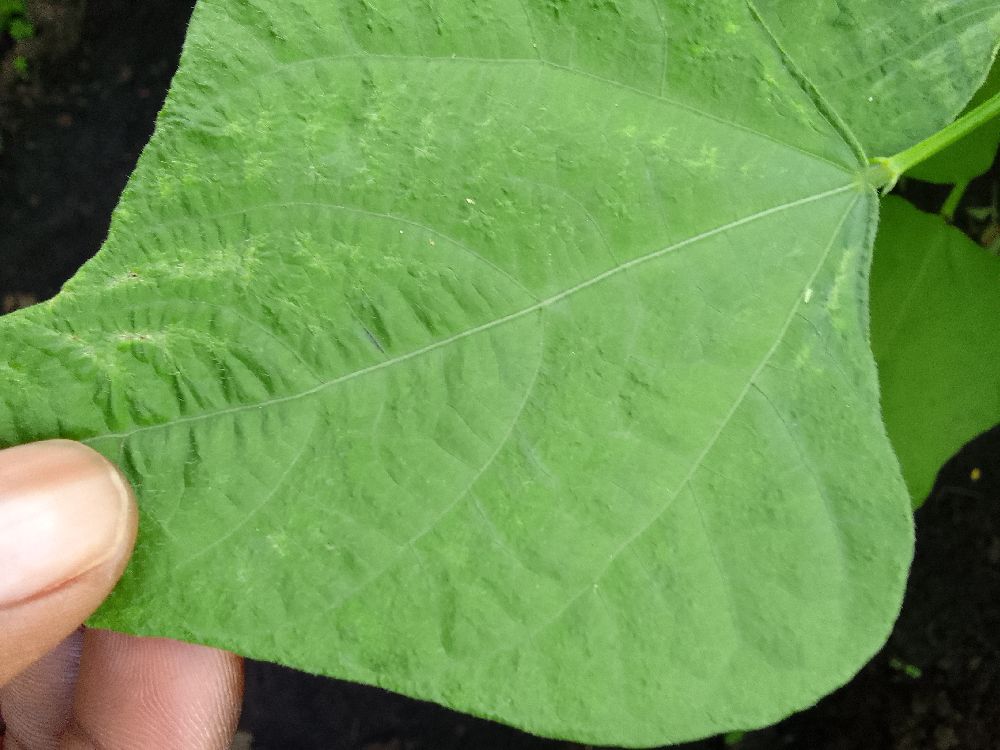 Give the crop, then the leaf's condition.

common bean, healthy
